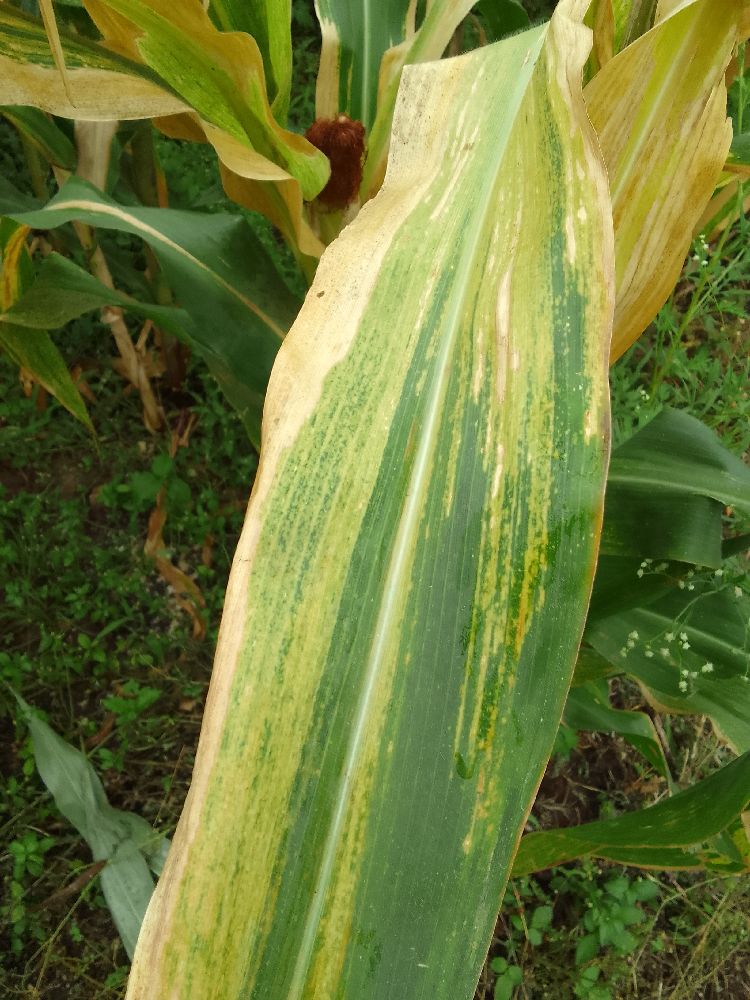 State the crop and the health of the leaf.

maize, maize lethal necrosis
